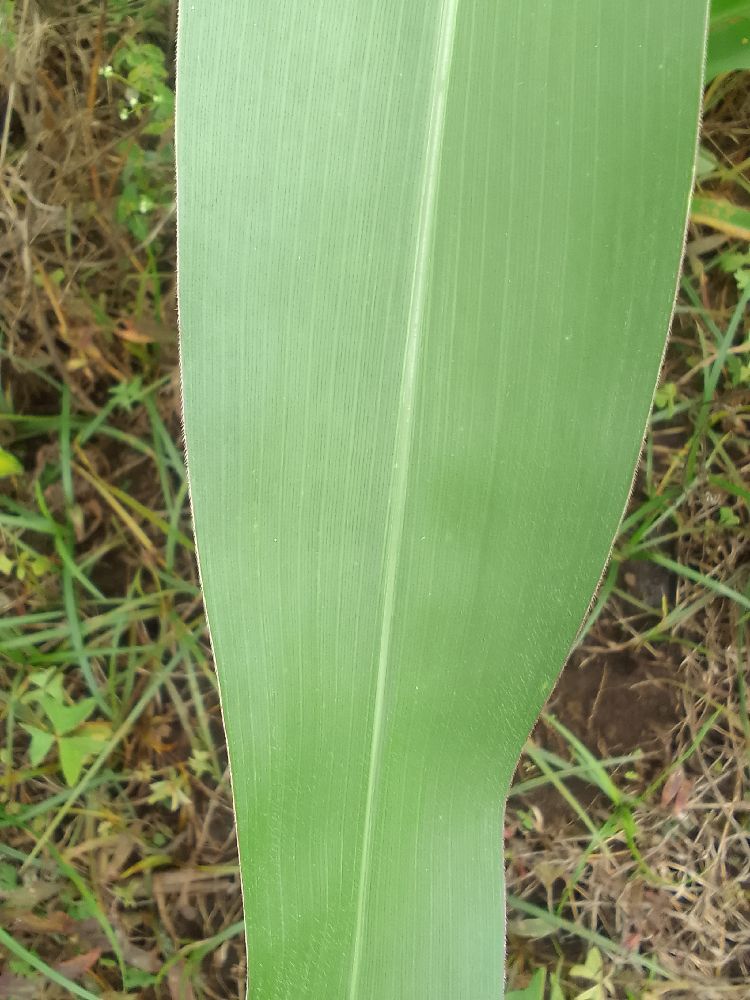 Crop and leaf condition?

maize, healthy
